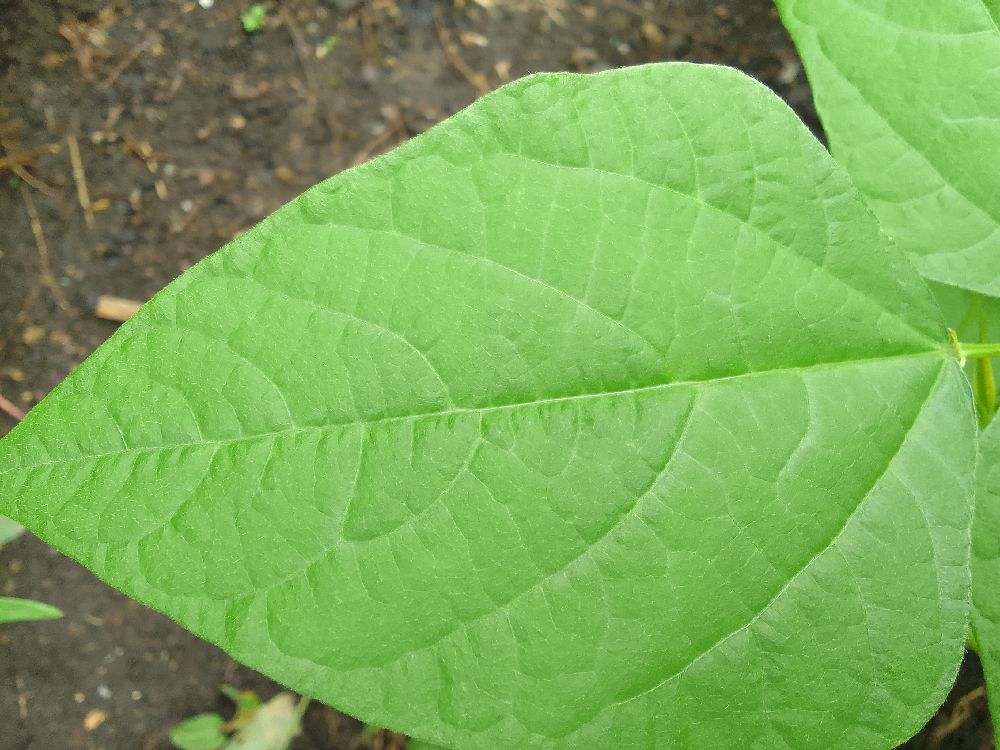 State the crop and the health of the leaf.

common bean, healthy
